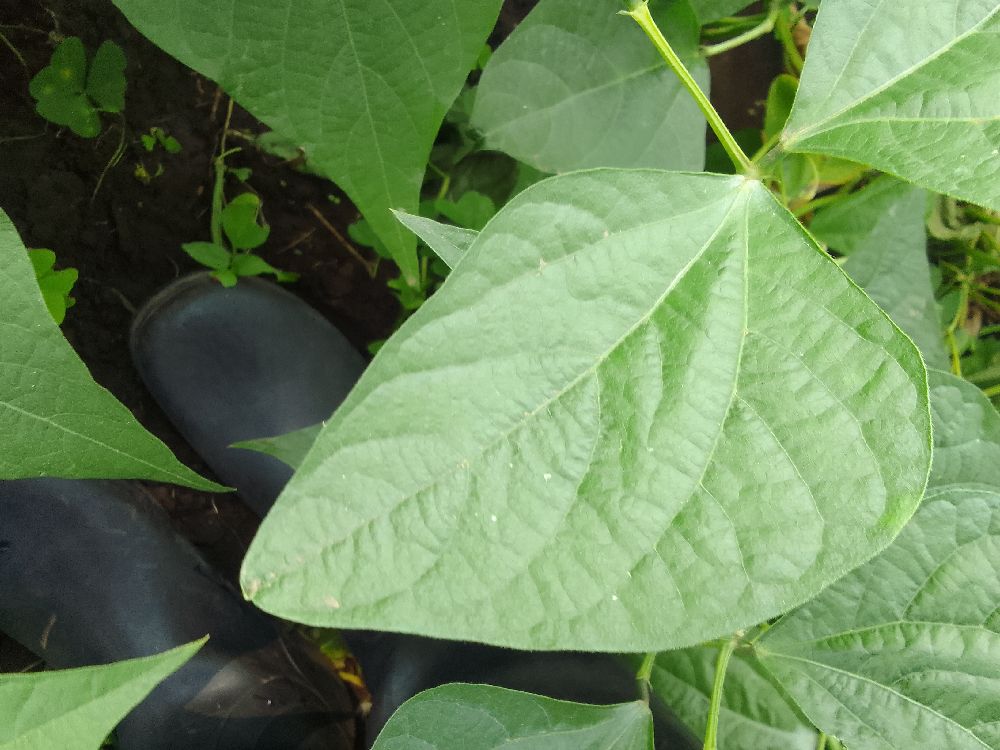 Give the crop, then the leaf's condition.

common bean, healthy
